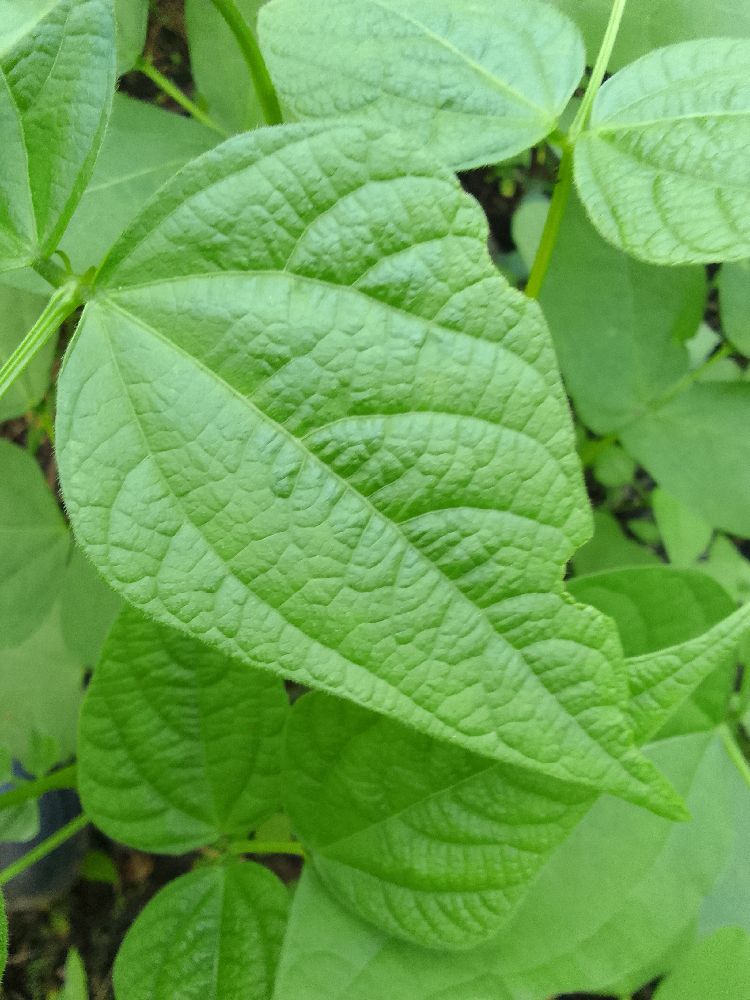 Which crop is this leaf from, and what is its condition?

common bean, healthy
